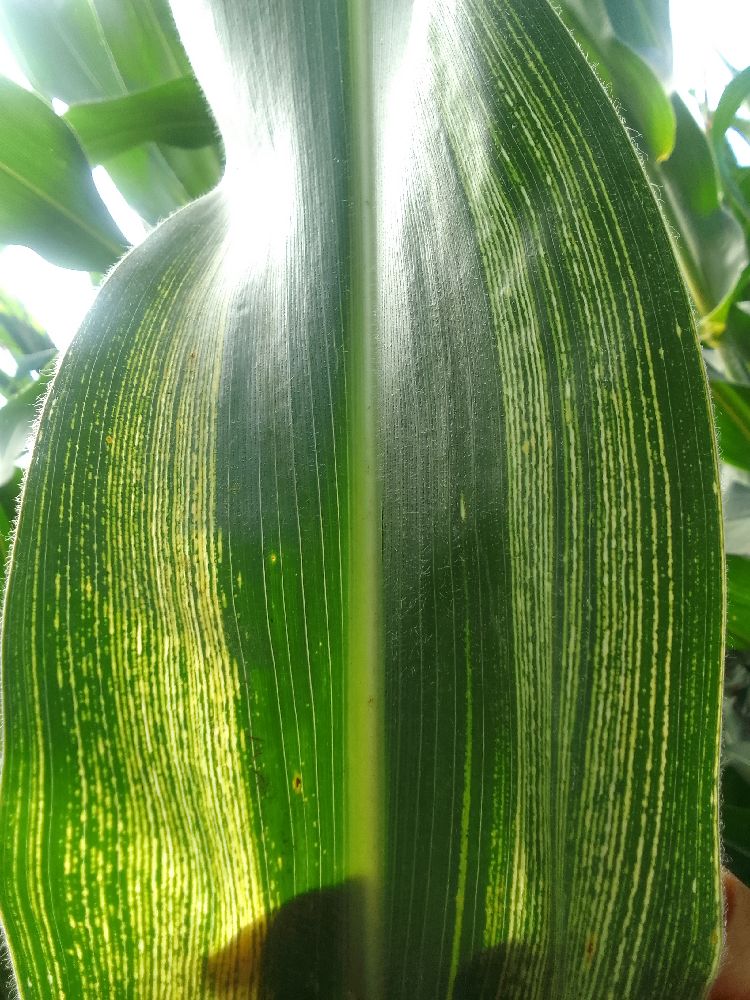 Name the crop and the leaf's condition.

maize, maize streak virus
